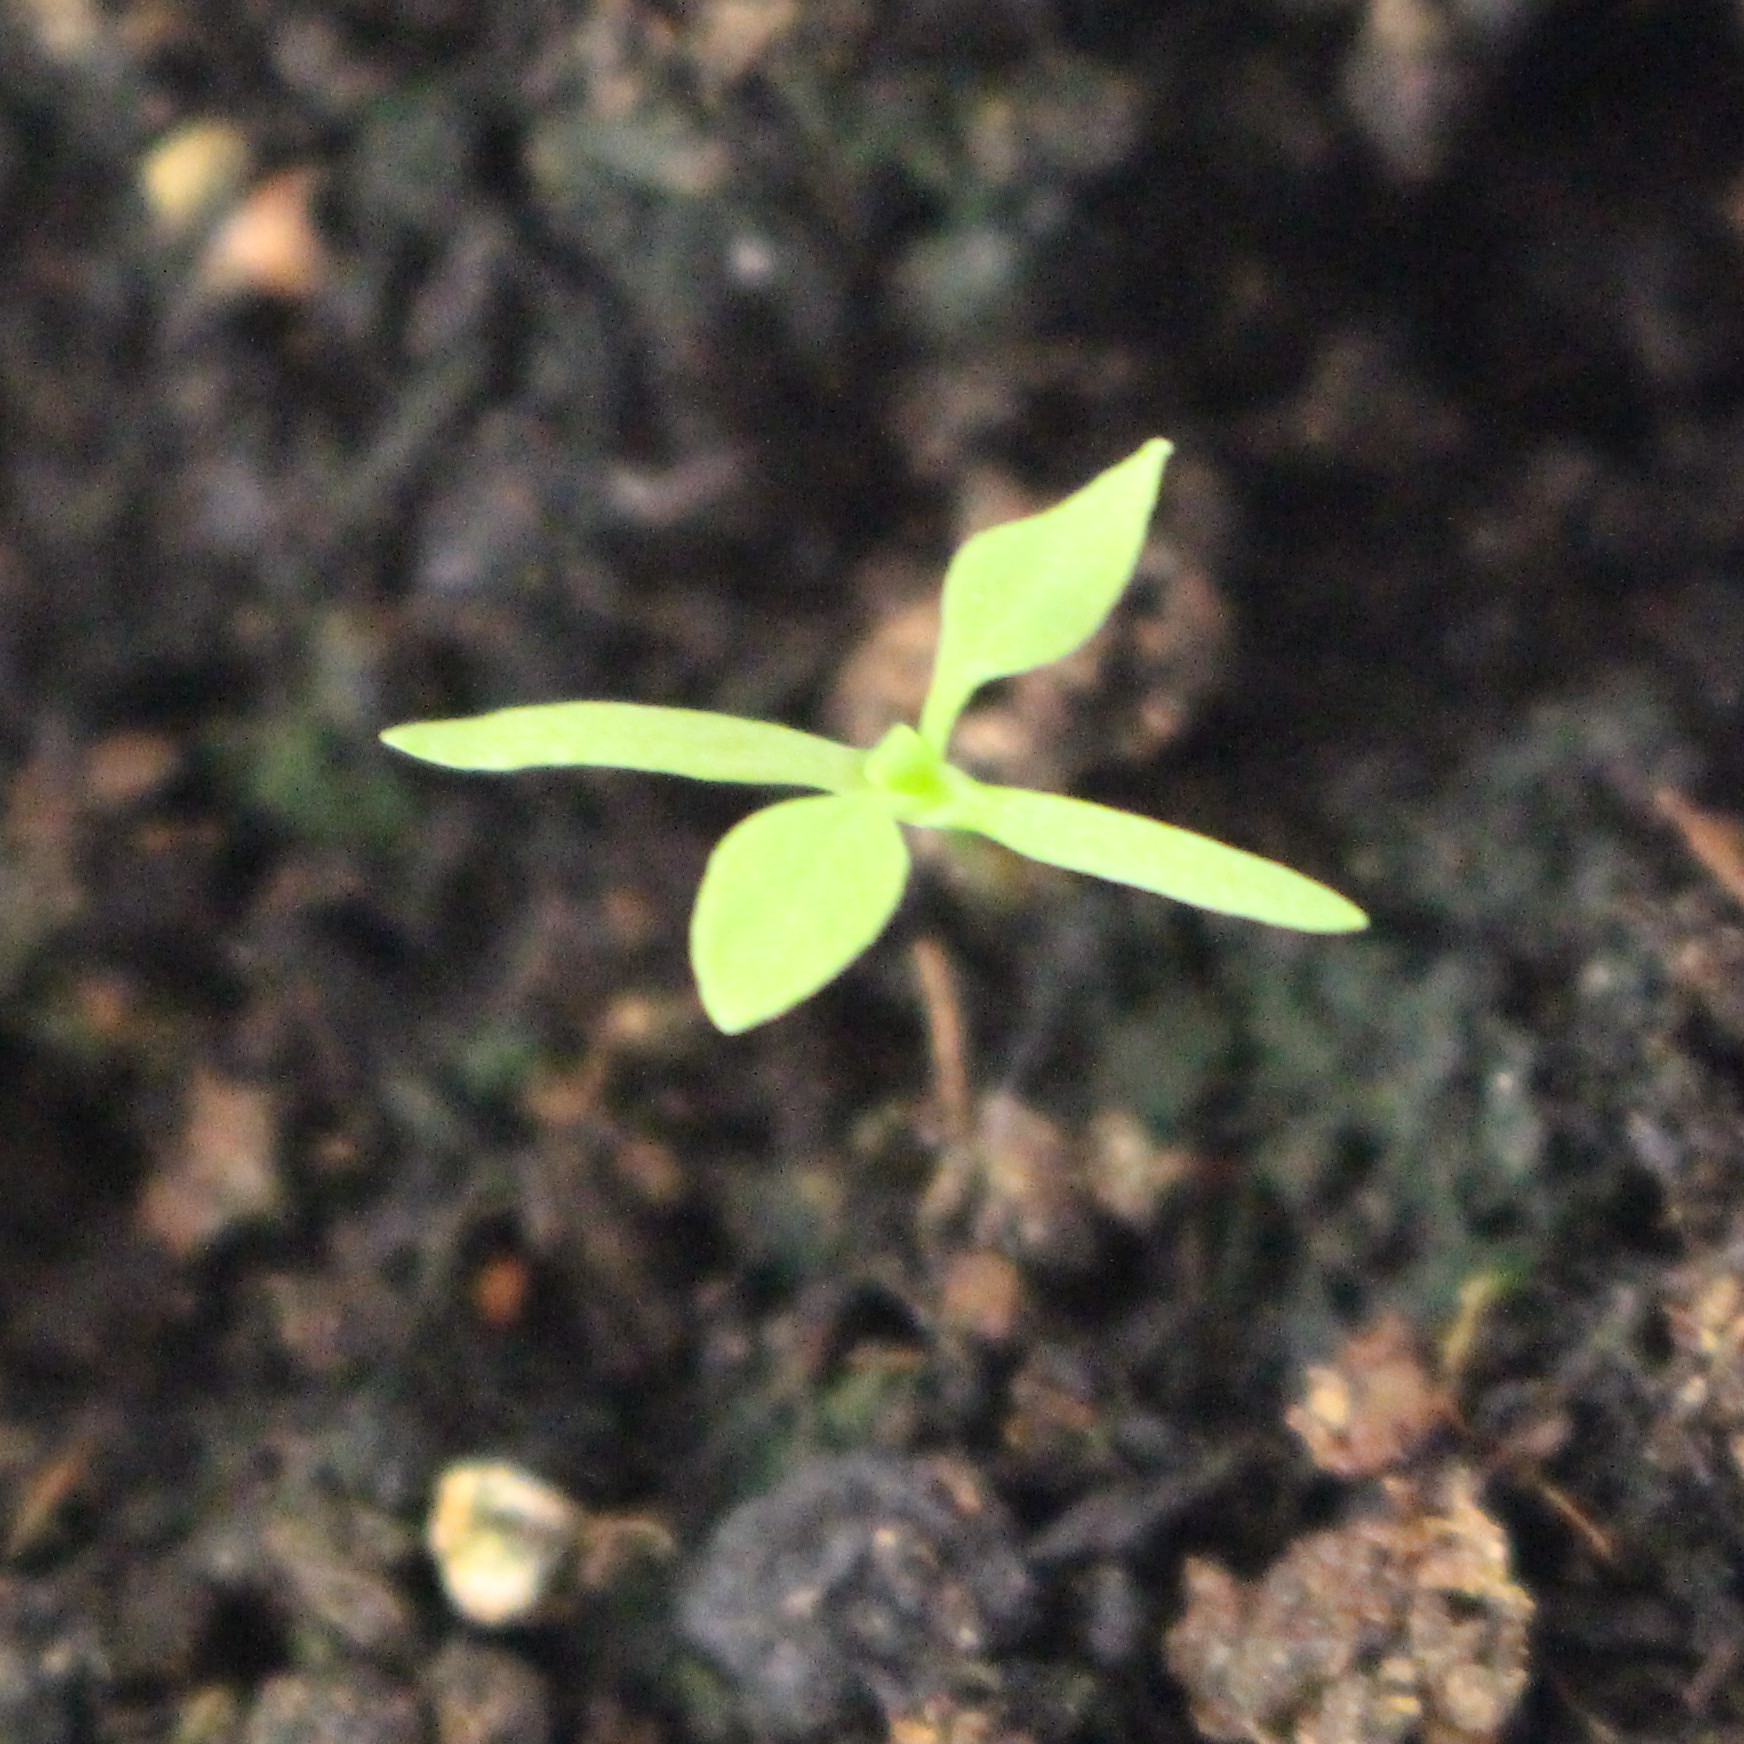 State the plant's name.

Papaver rhoeas
